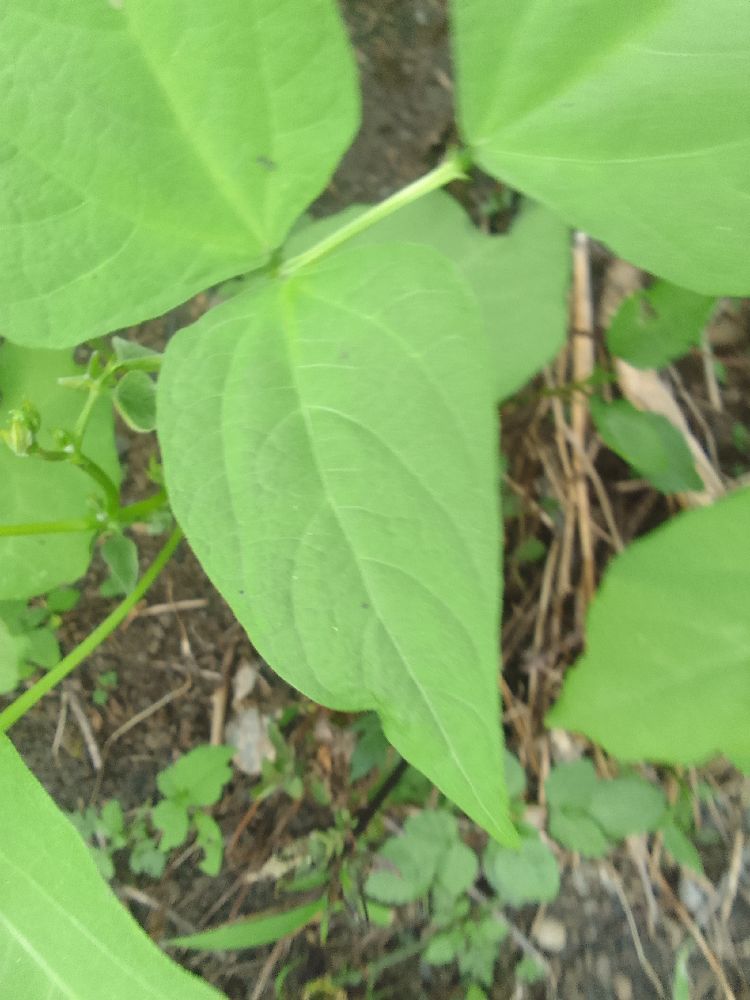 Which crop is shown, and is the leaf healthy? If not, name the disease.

common bean, healthy
